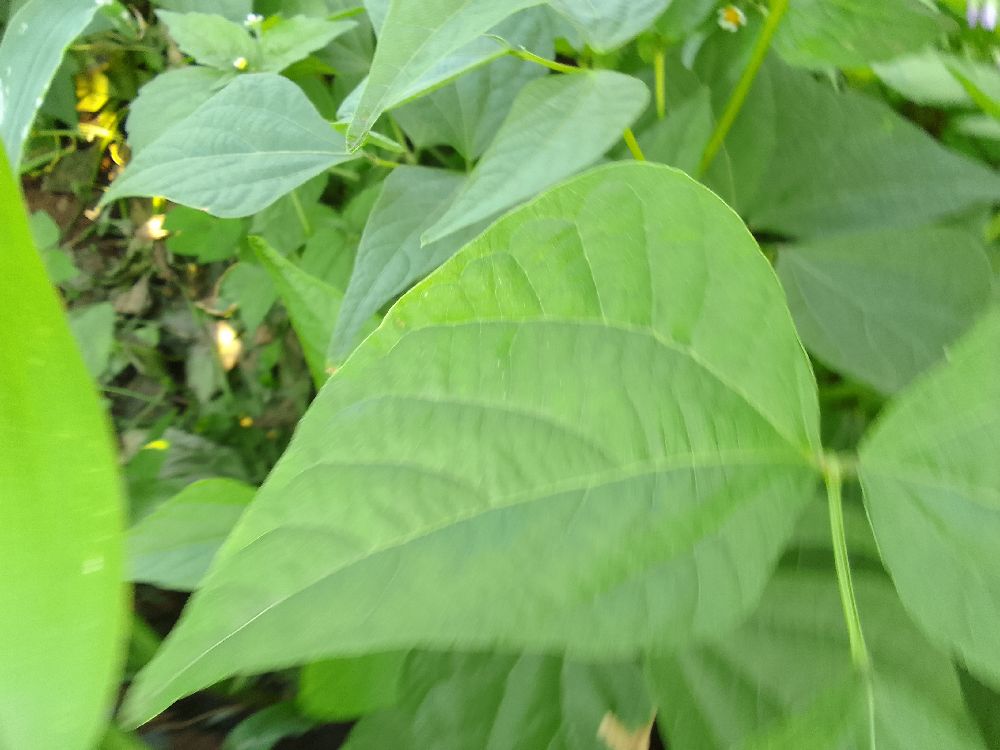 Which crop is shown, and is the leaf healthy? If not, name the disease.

common bean, healthy
